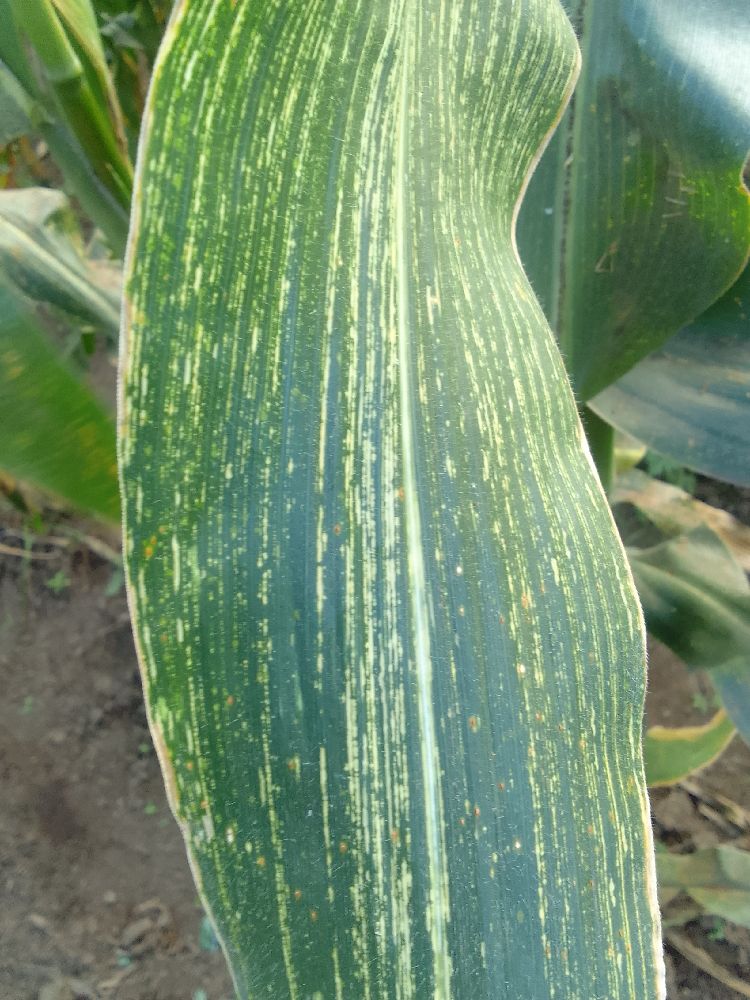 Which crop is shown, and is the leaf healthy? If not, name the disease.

maize, maize streak virus
